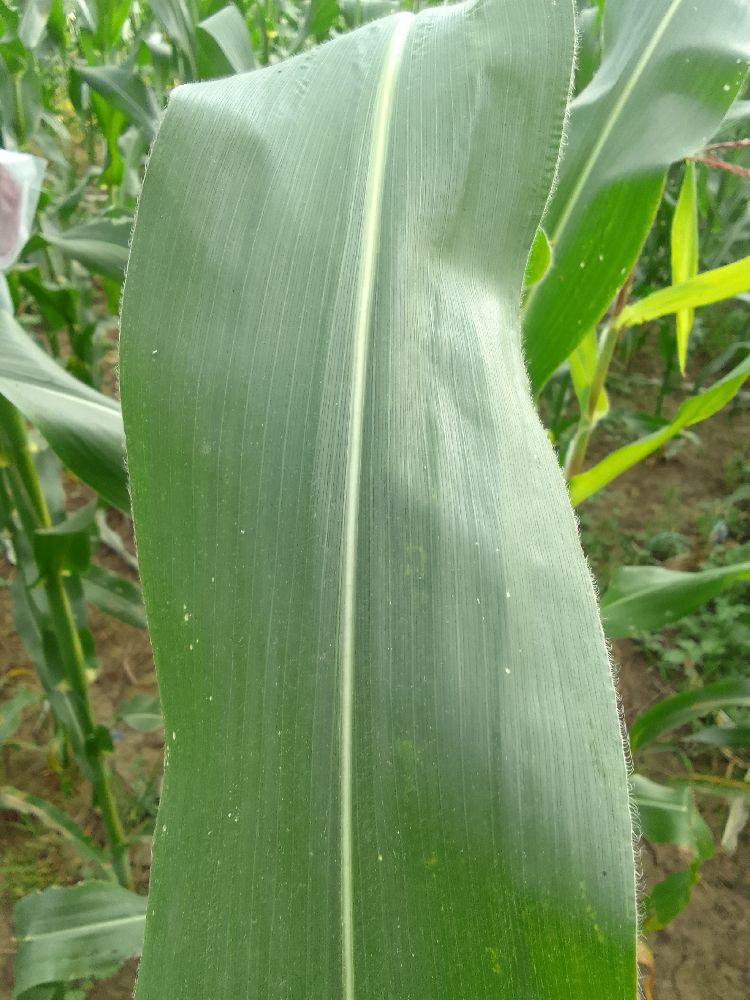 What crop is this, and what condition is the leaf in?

maize, healthy
